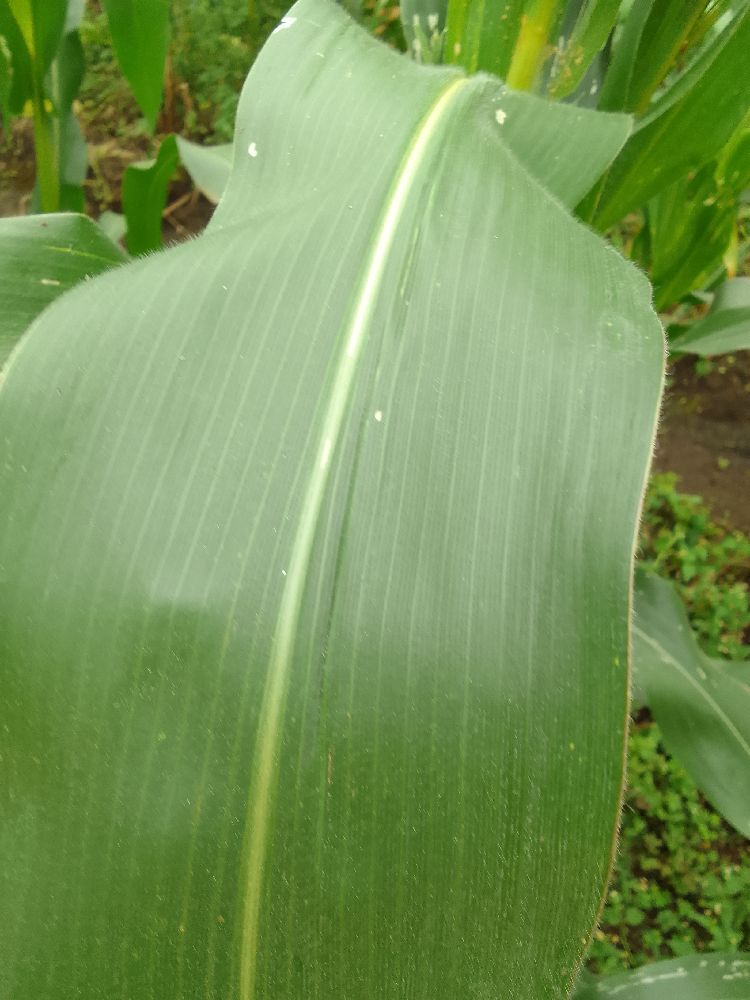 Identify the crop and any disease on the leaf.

maize, healthy
